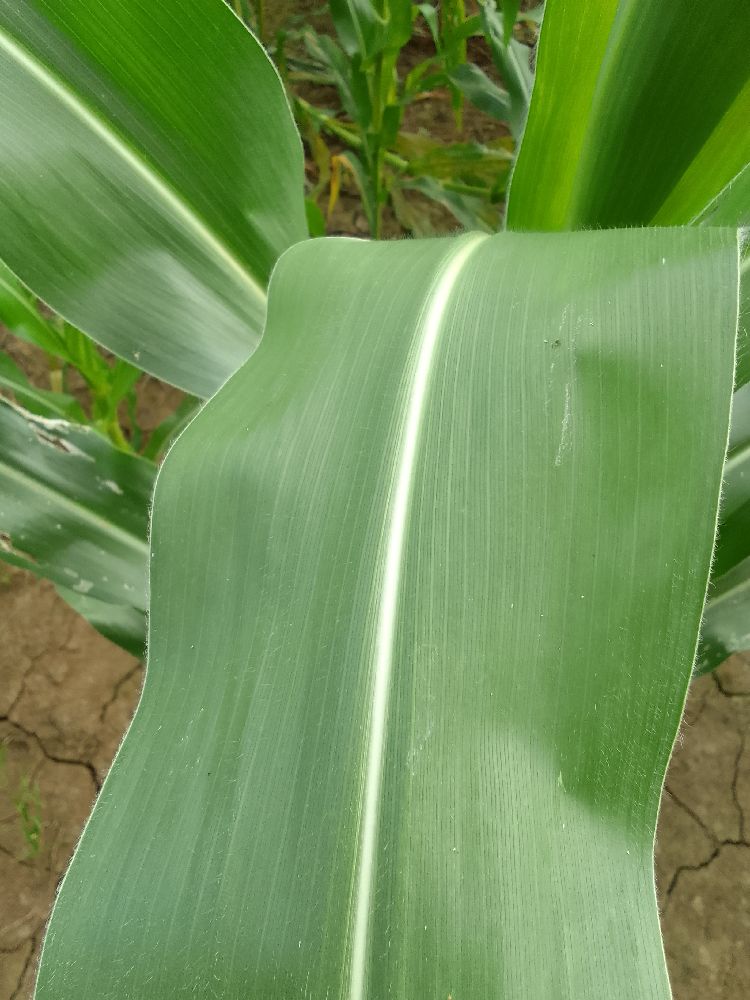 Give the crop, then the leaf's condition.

maize, healthy
